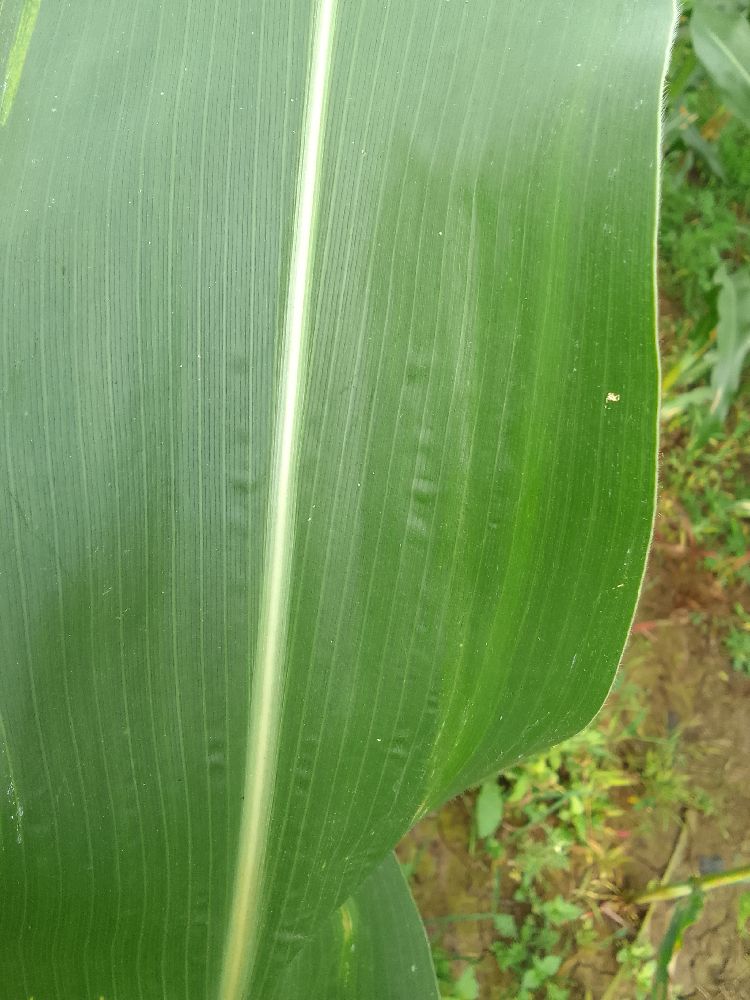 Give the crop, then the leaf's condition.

maize, healthy
